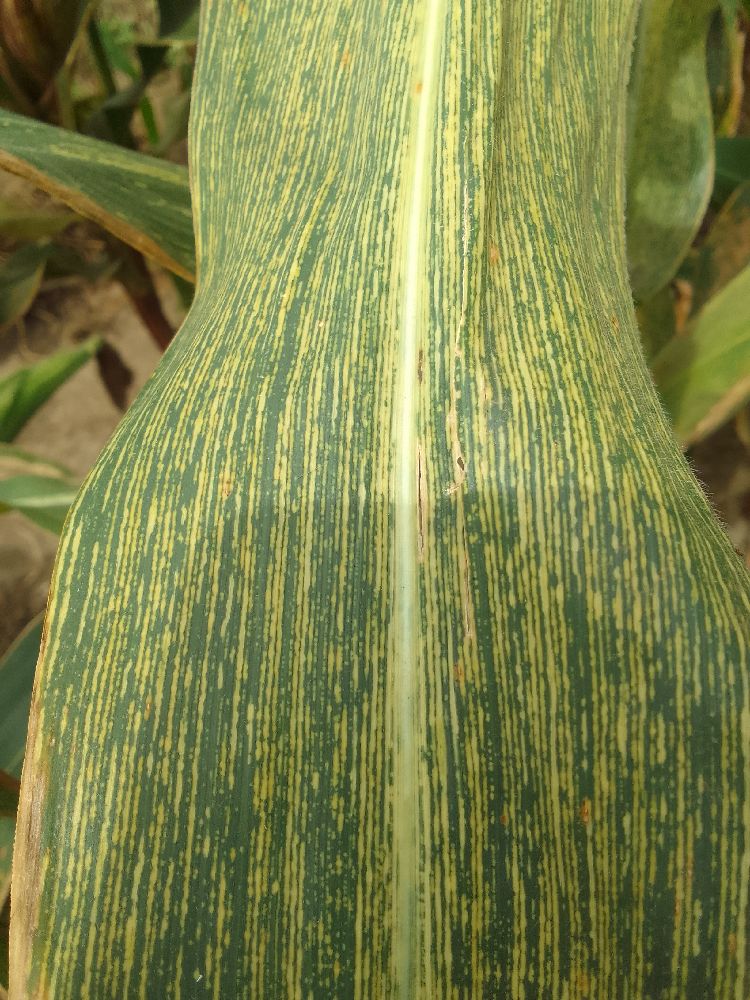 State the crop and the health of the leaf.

maize, maize streak virus
